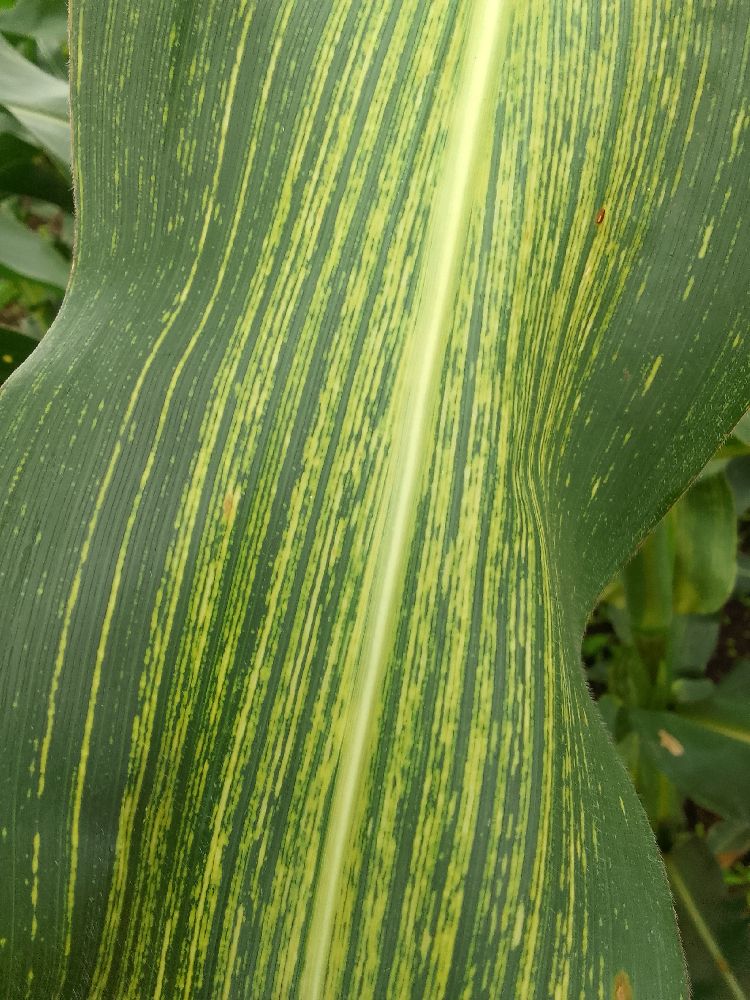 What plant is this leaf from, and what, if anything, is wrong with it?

maize, maize streak virus
